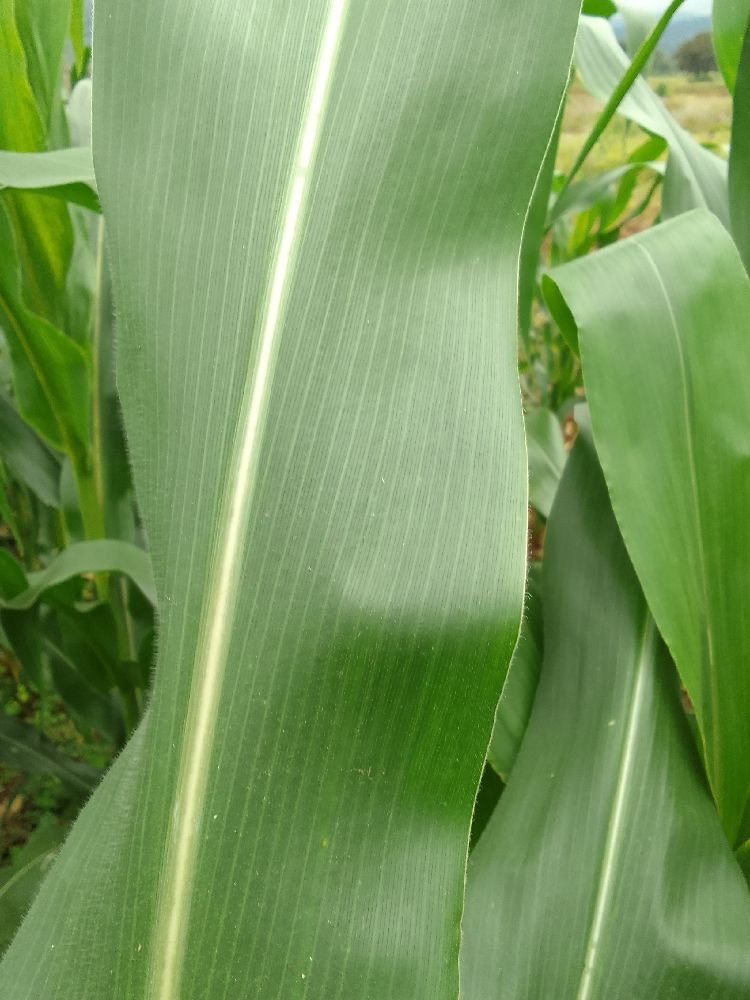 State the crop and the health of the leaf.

maize, healthy
